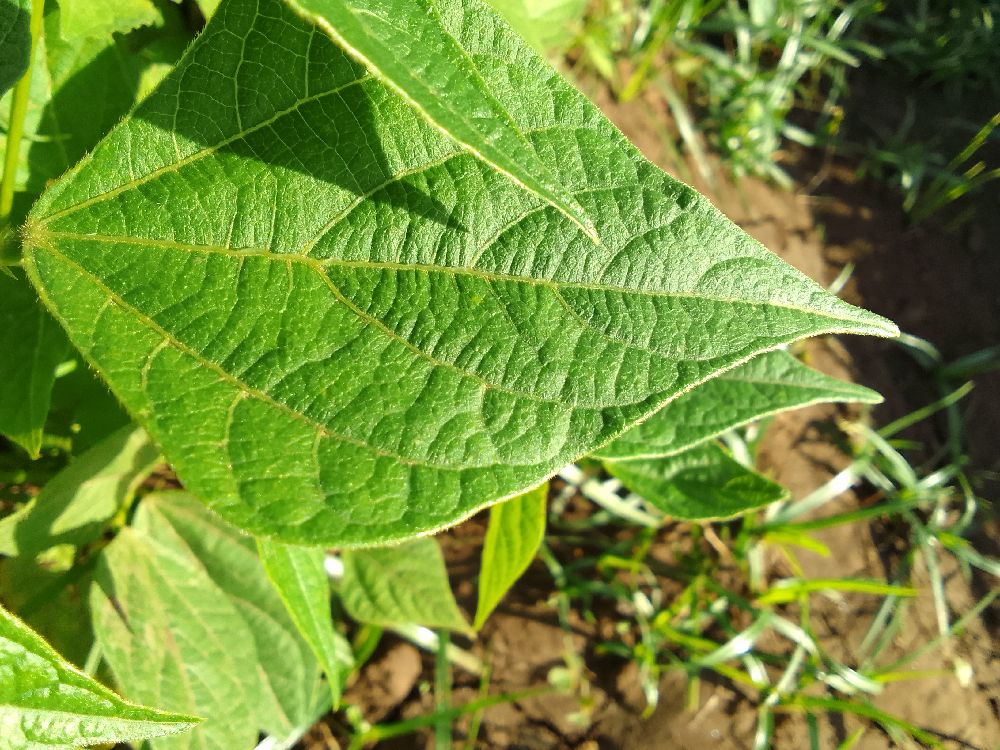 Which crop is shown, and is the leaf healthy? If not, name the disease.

common bean, healthy
